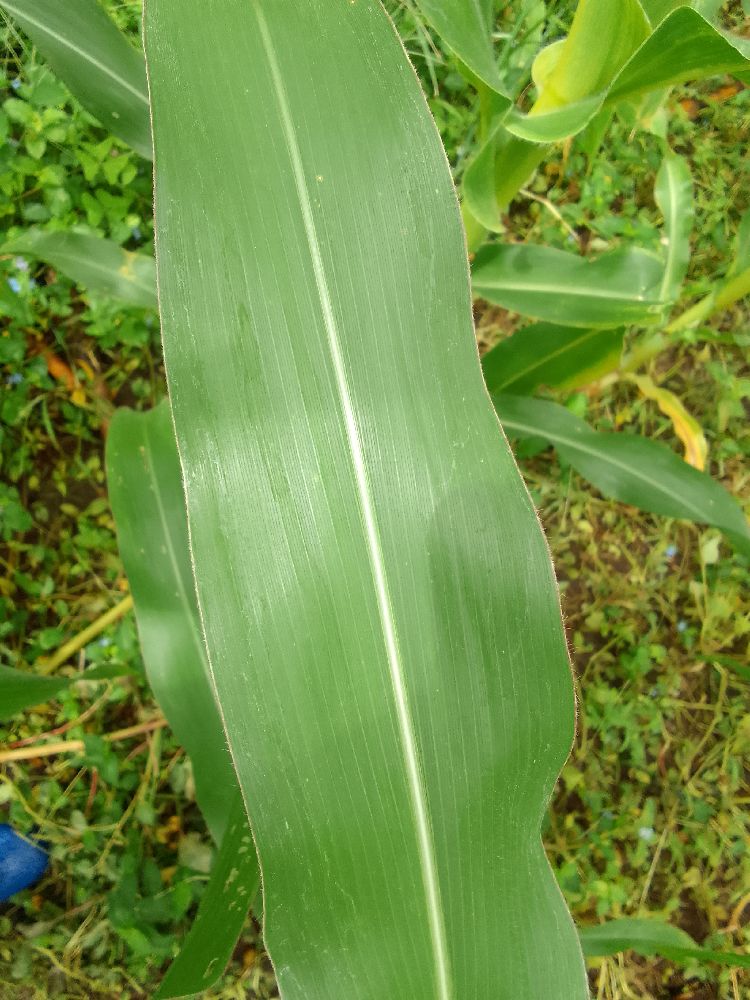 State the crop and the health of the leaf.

maize, healthy
